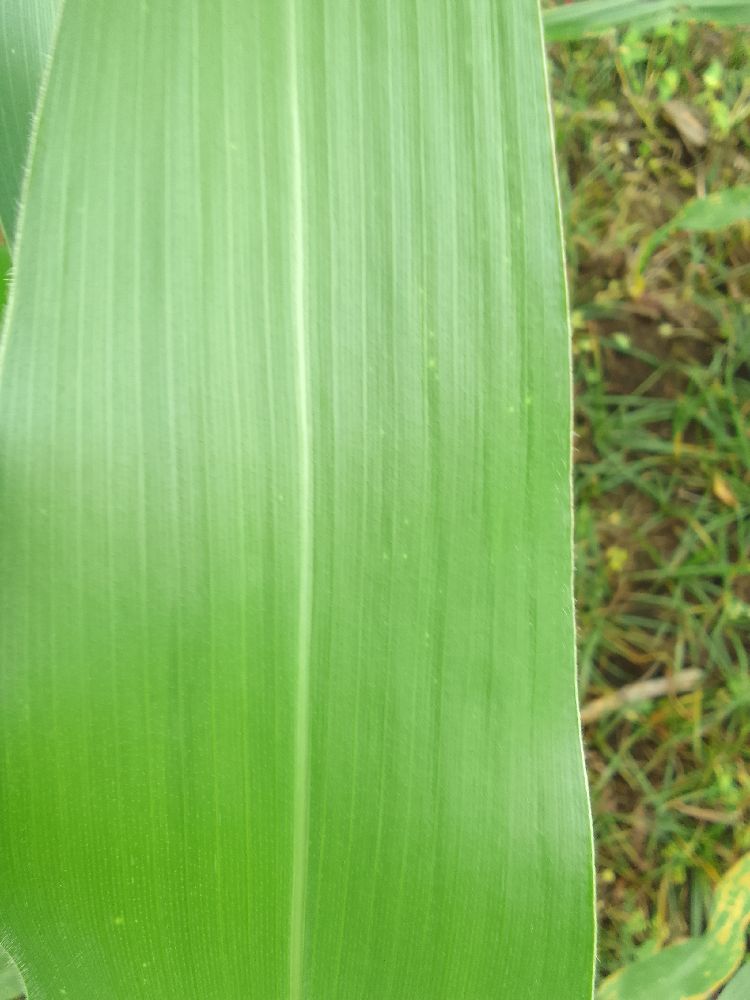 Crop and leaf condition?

maize, healthy
